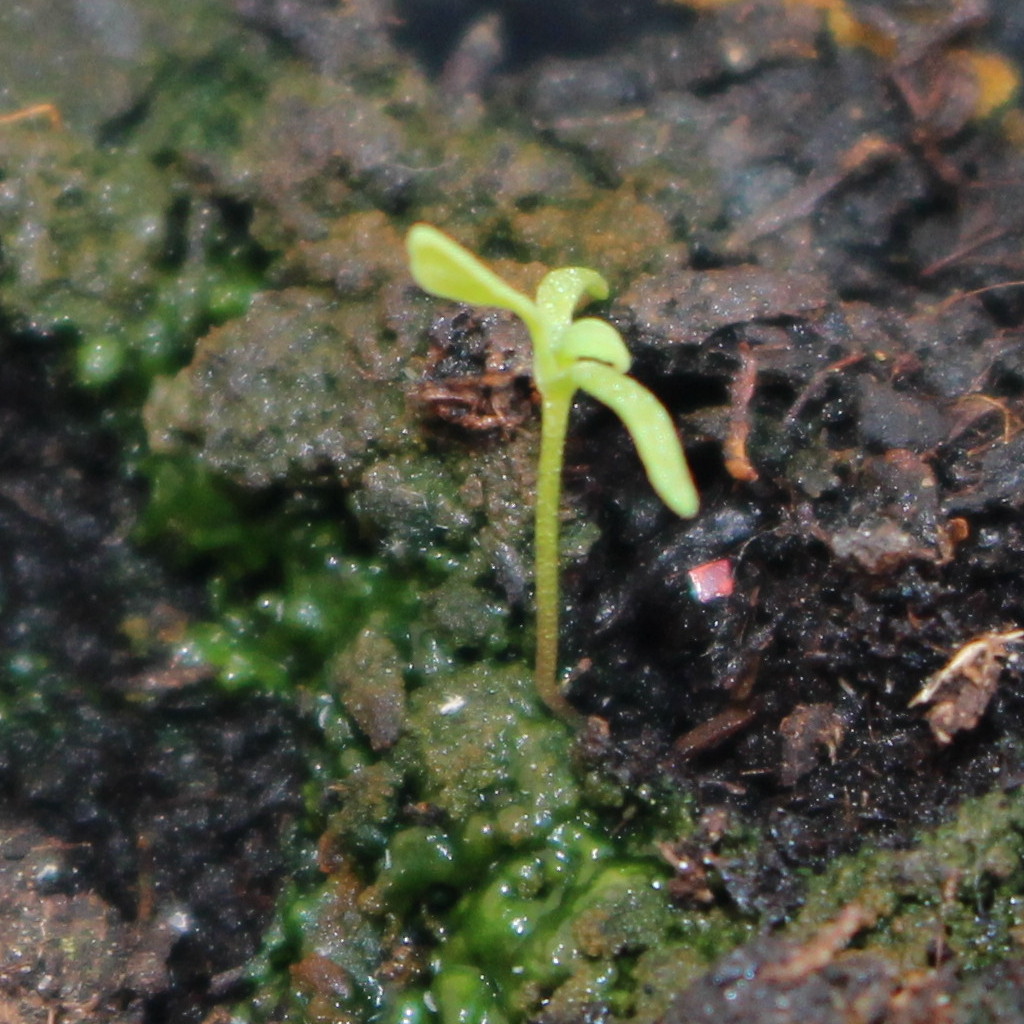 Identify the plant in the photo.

Papaver rhoeas
